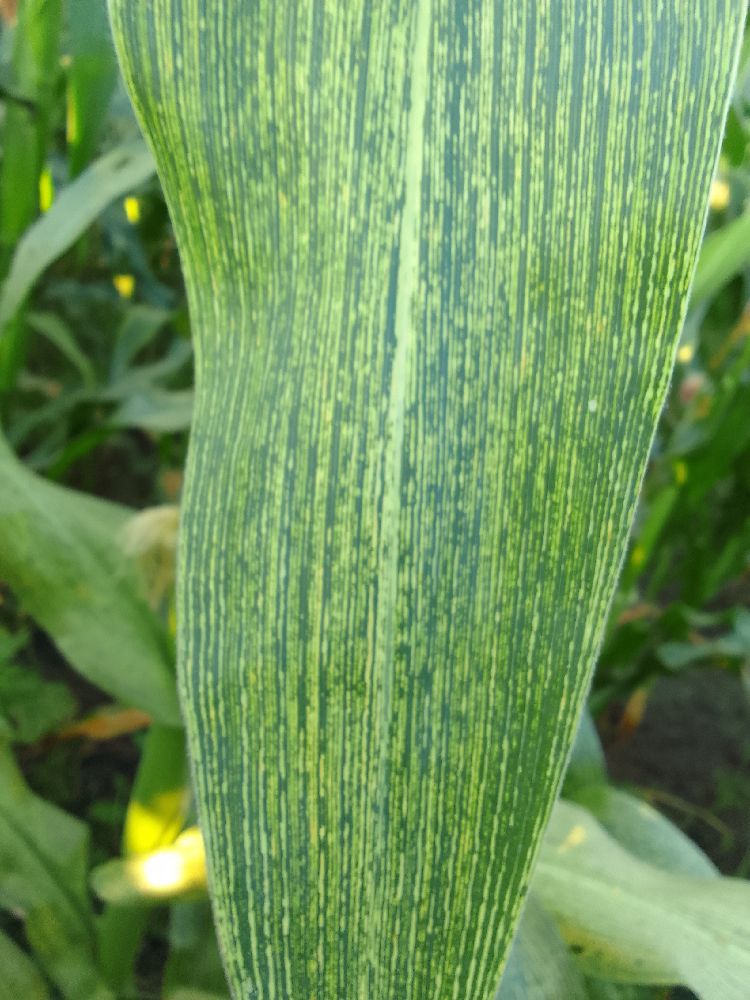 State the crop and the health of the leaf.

maize, maize streak virus
